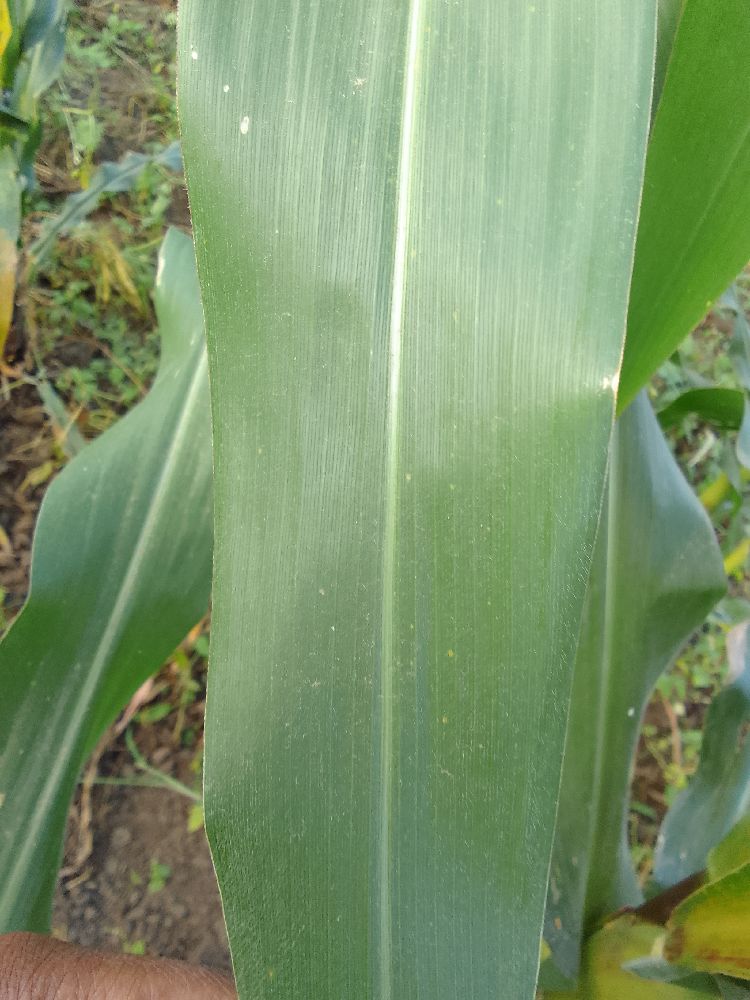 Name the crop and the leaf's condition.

maize, healthy
